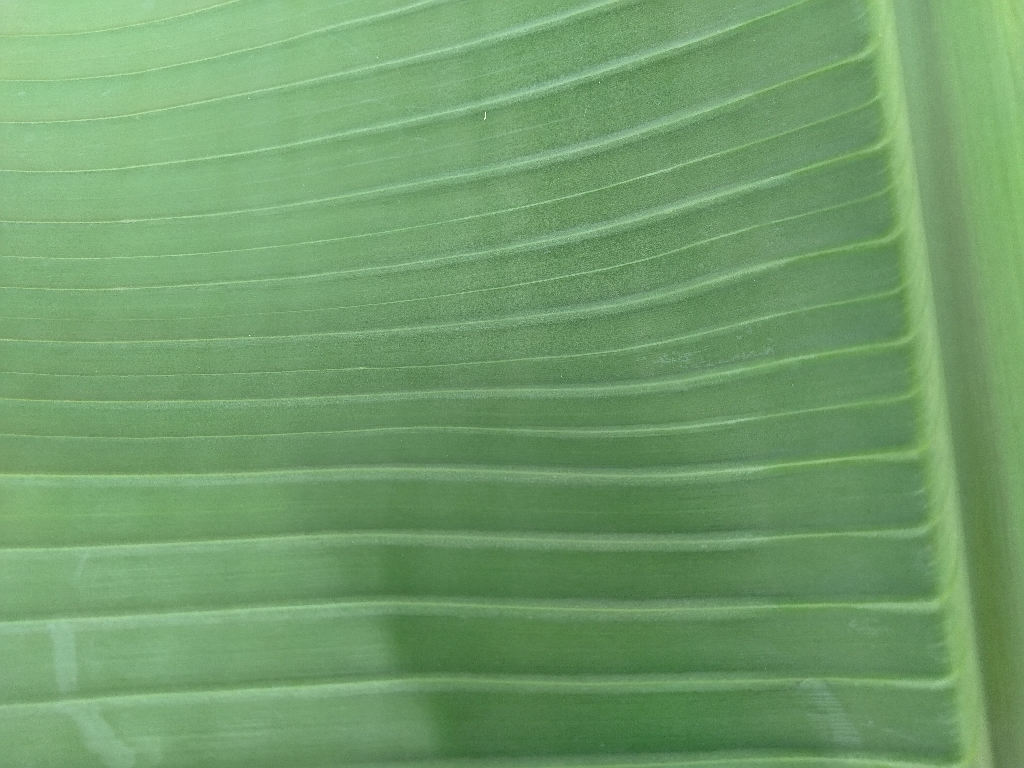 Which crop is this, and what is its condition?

banana, healthy
